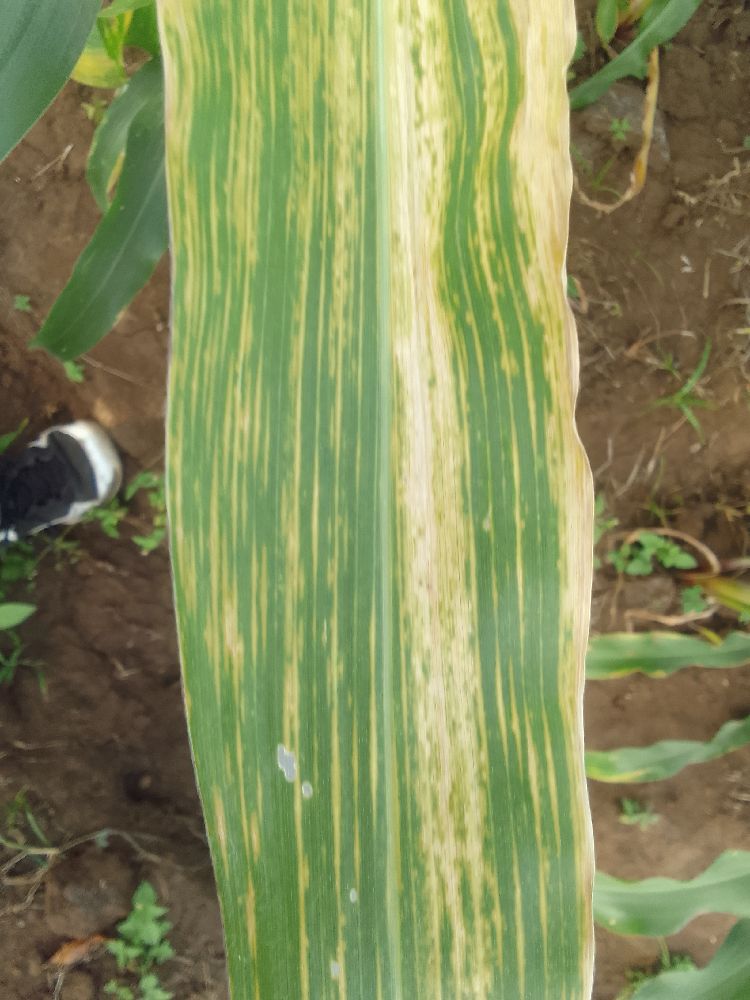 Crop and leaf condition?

maize, maize lethal necrosis
